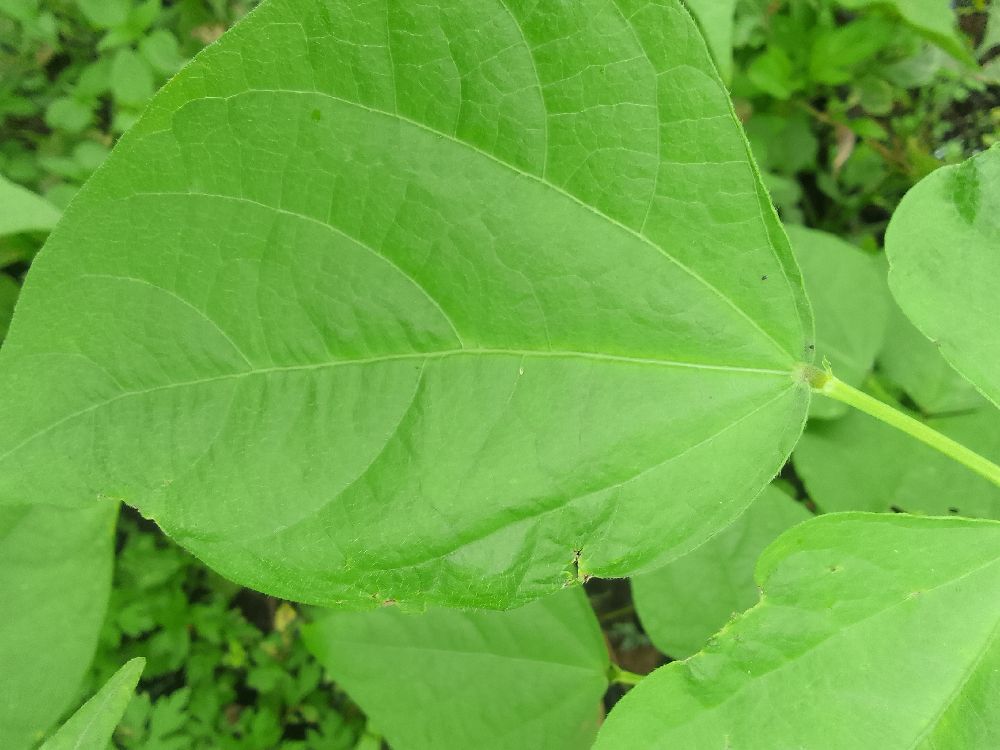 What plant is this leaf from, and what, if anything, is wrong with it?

common bean, healthy
